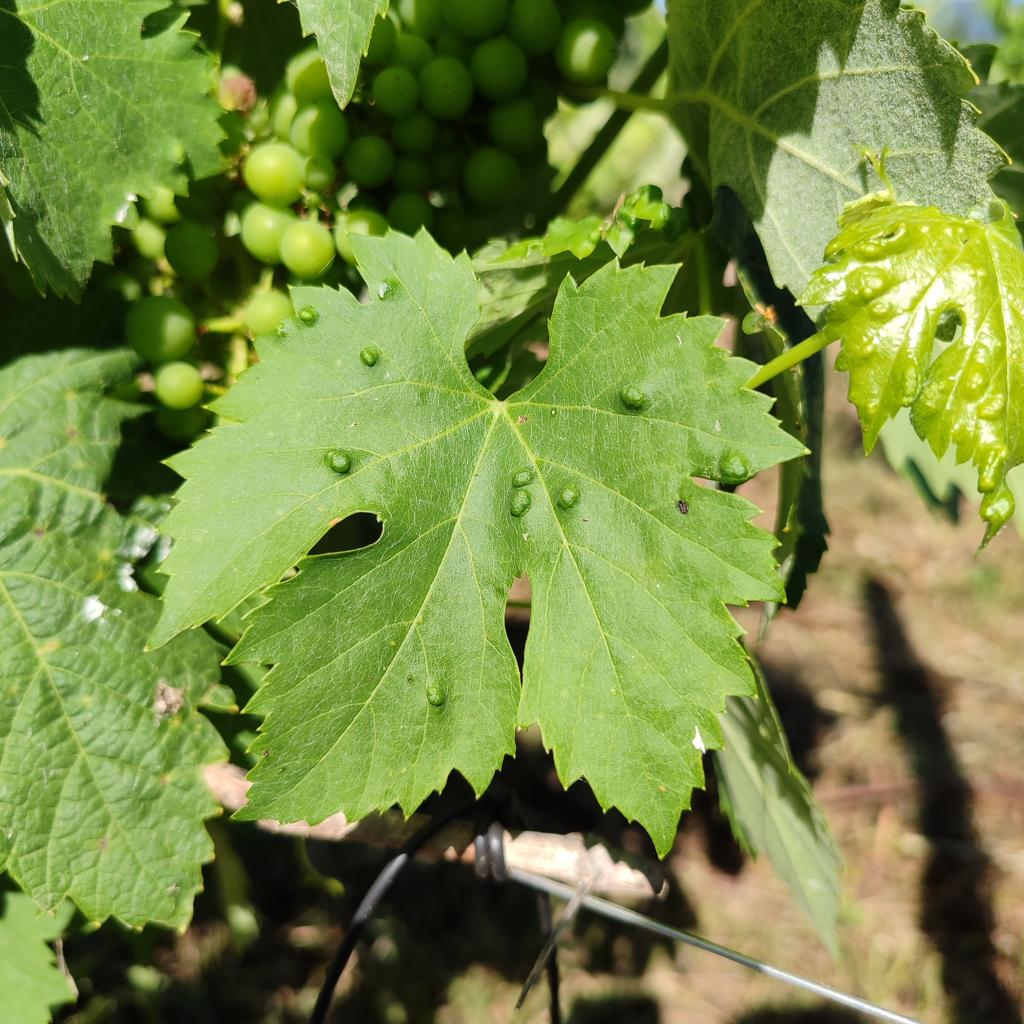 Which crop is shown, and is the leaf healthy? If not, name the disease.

grapevine, erineum mite
